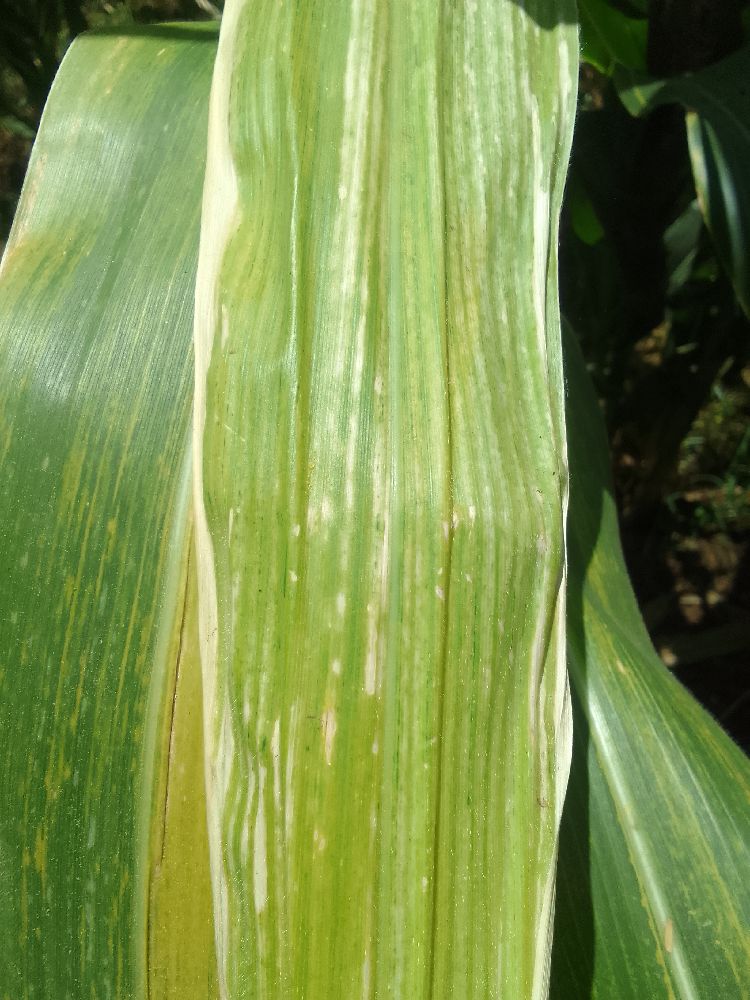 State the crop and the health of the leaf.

maize, maize lethal necrosis
